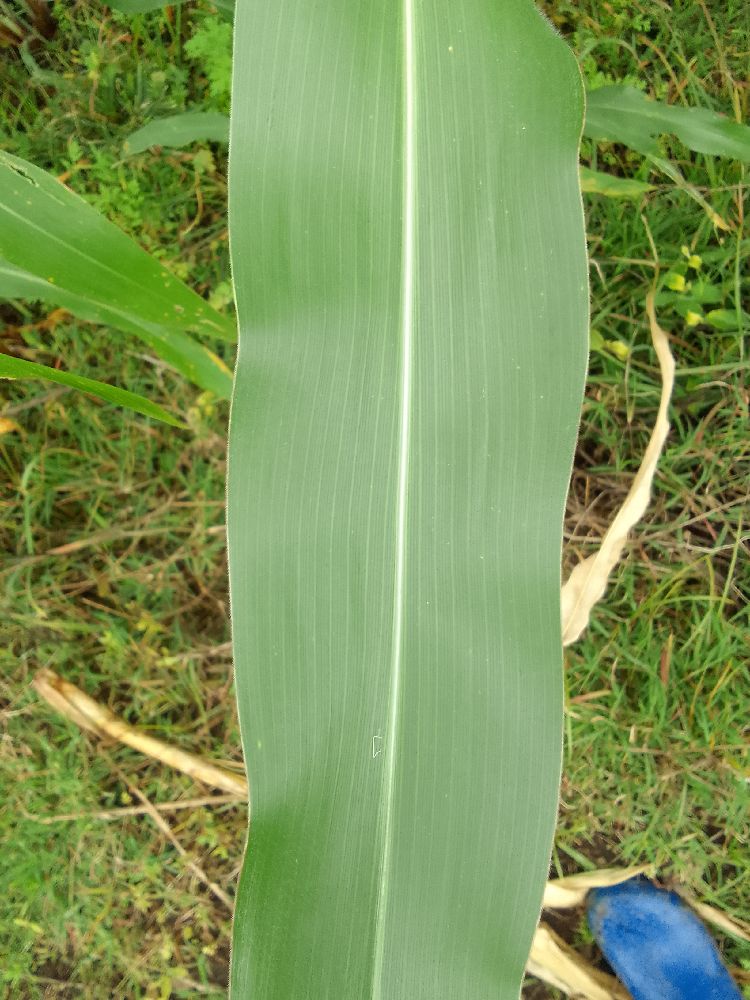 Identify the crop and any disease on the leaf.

maize, healthy
